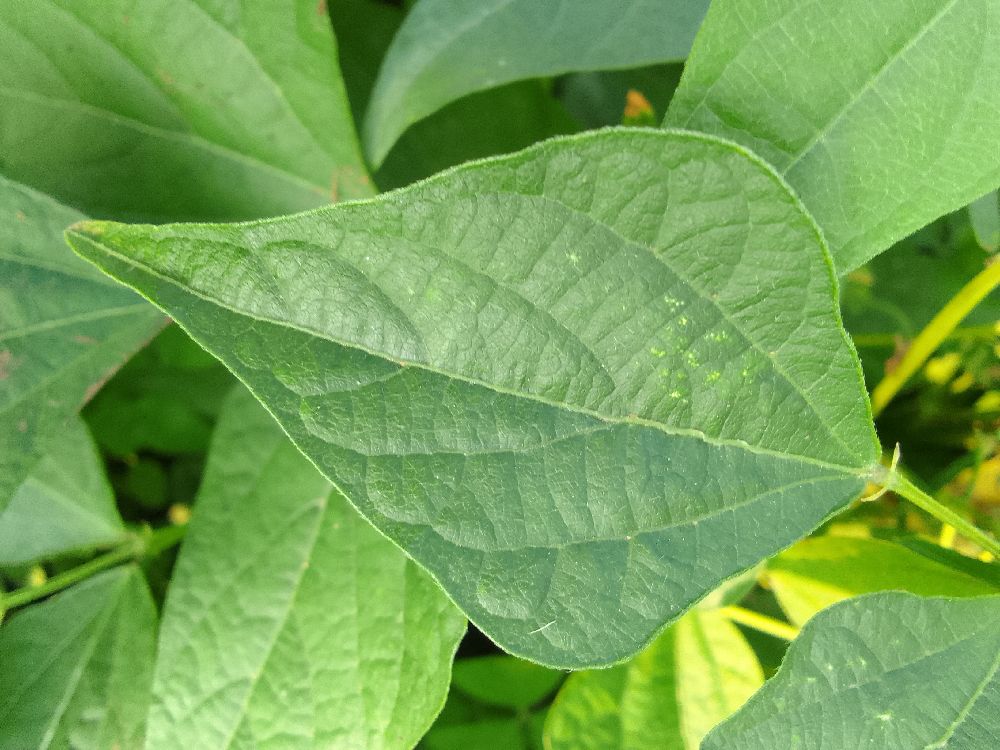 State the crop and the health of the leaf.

common bean, healthy
